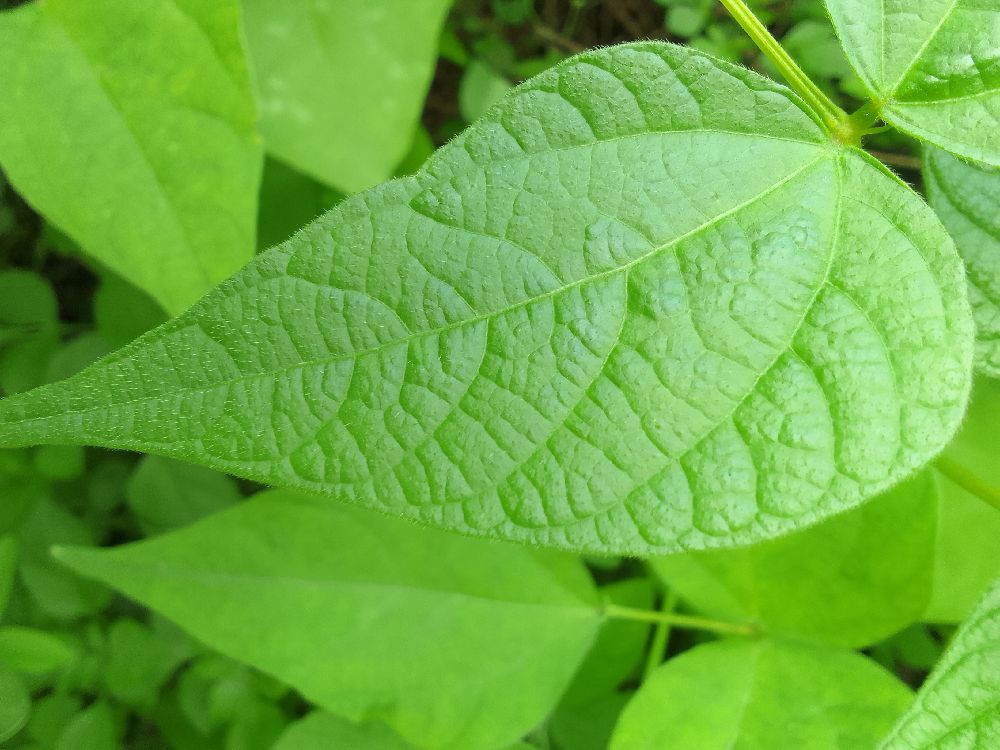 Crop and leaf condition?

common bean, healthy
